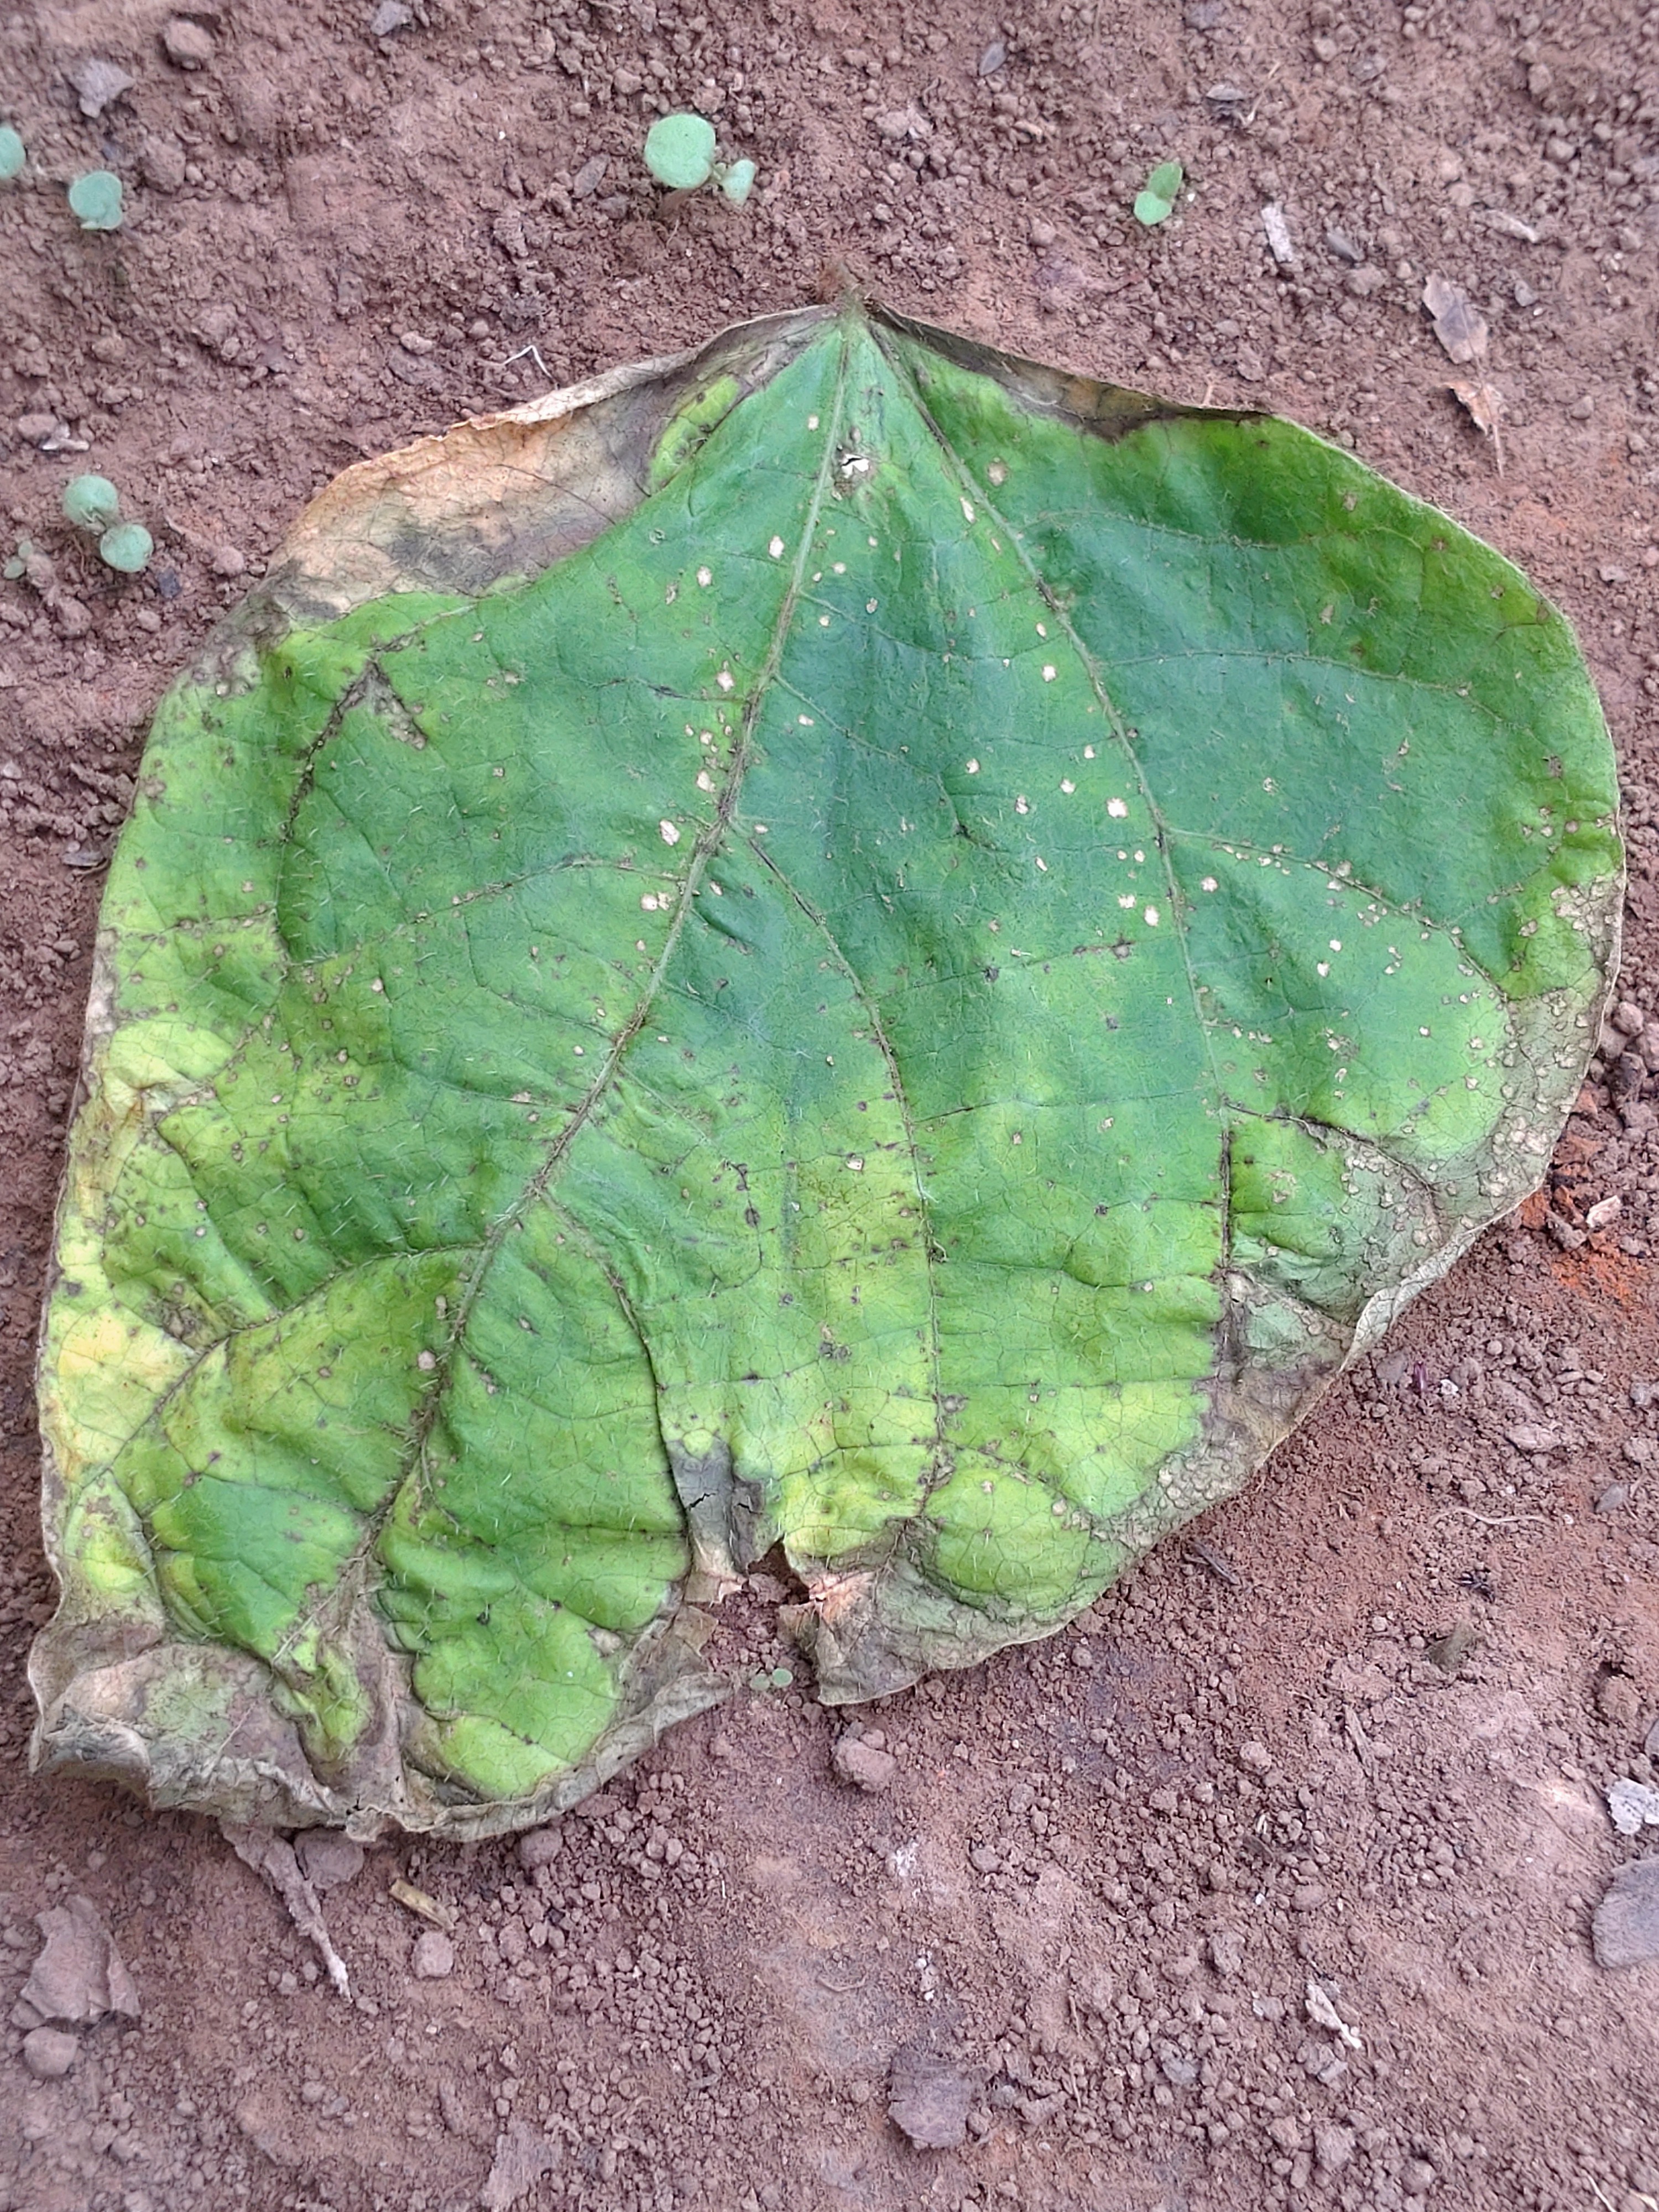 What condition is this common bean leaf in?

anthracnose
